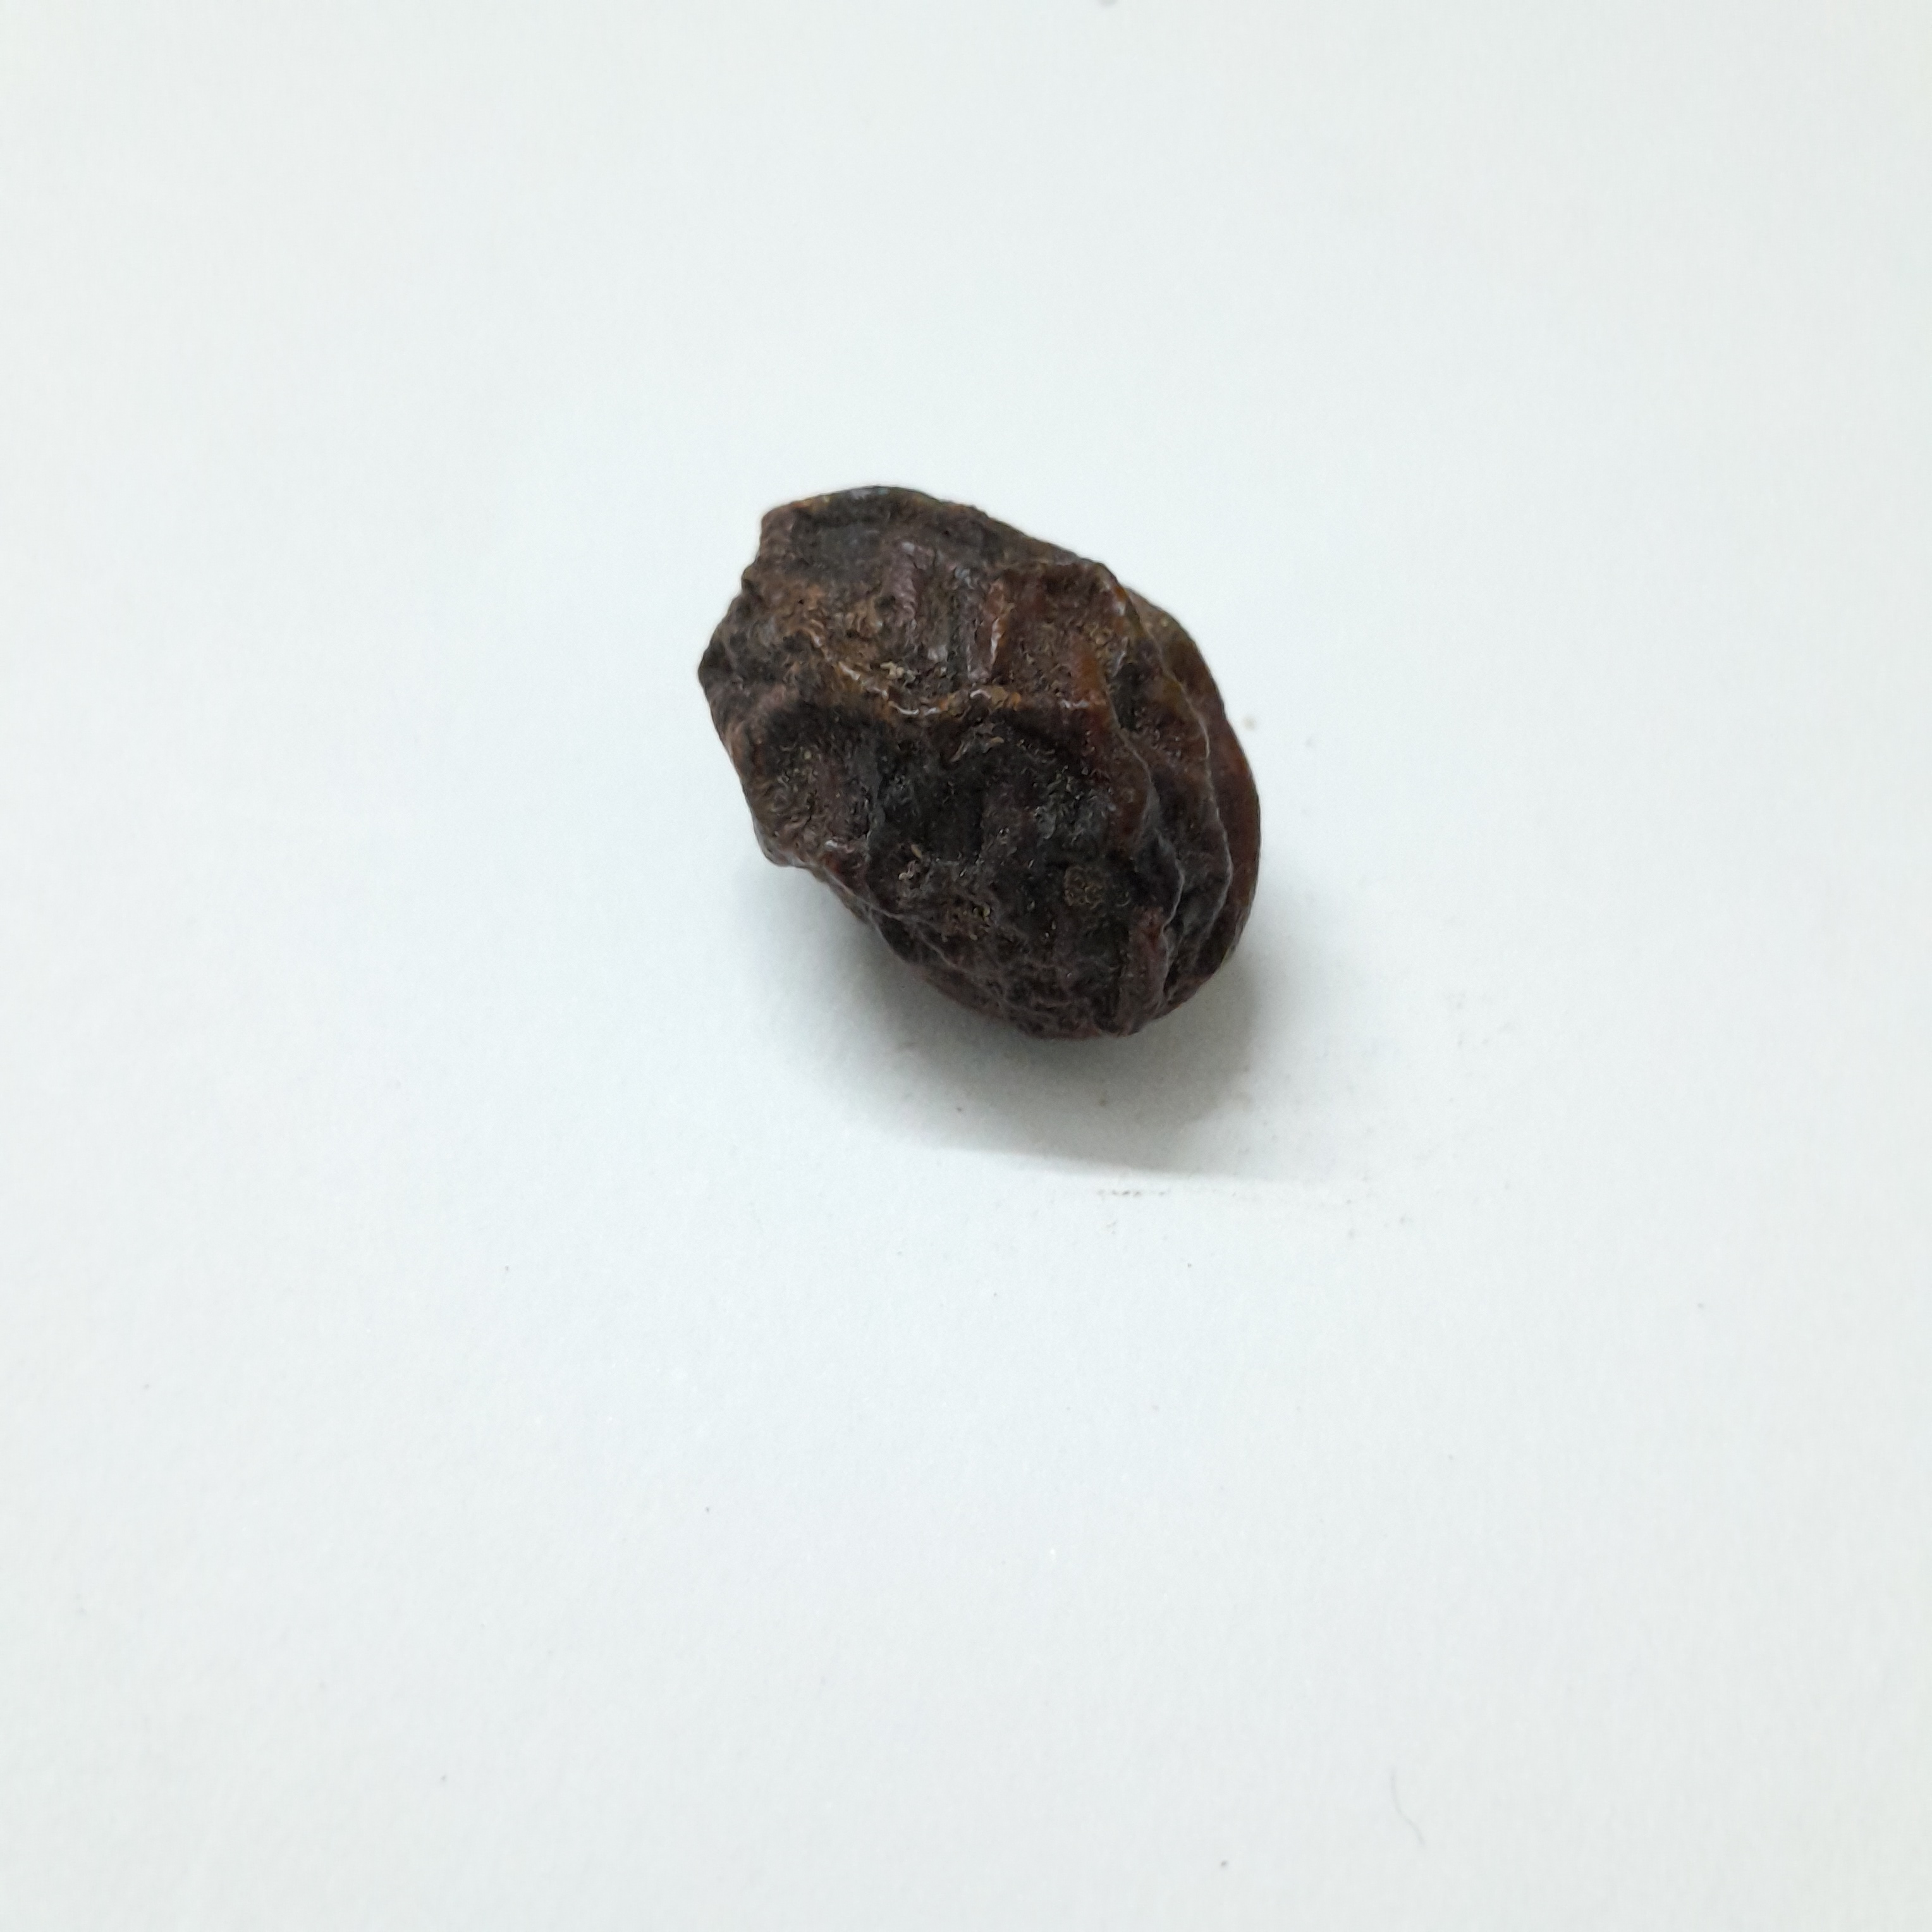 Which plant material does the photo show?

kadukharik
